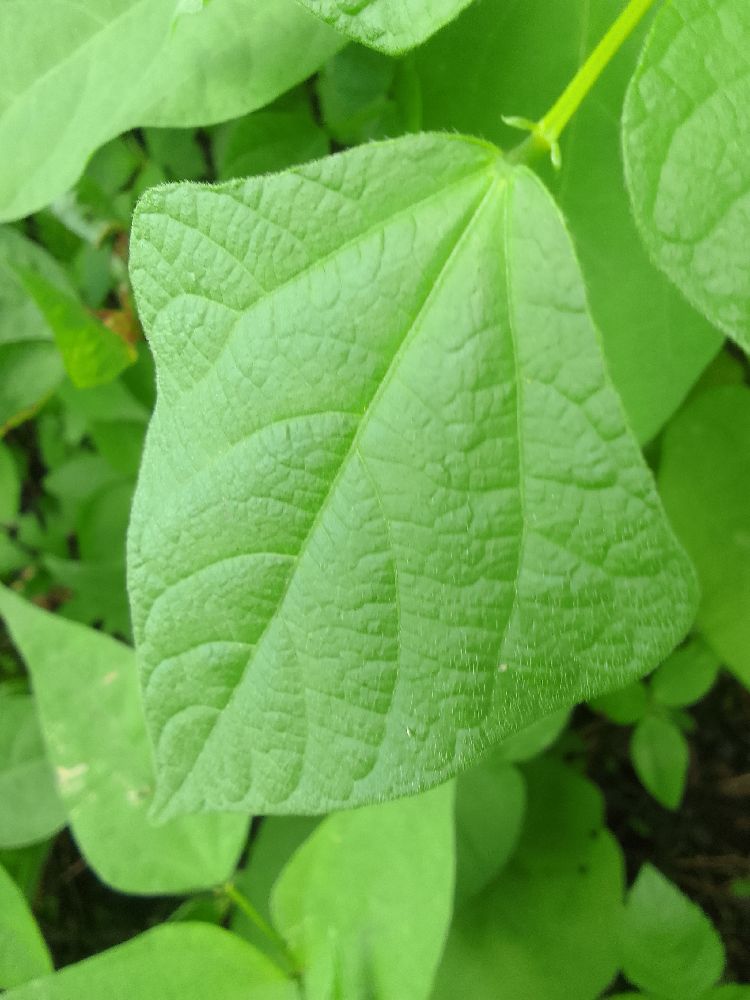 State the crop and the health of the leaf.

common bean, healthy
